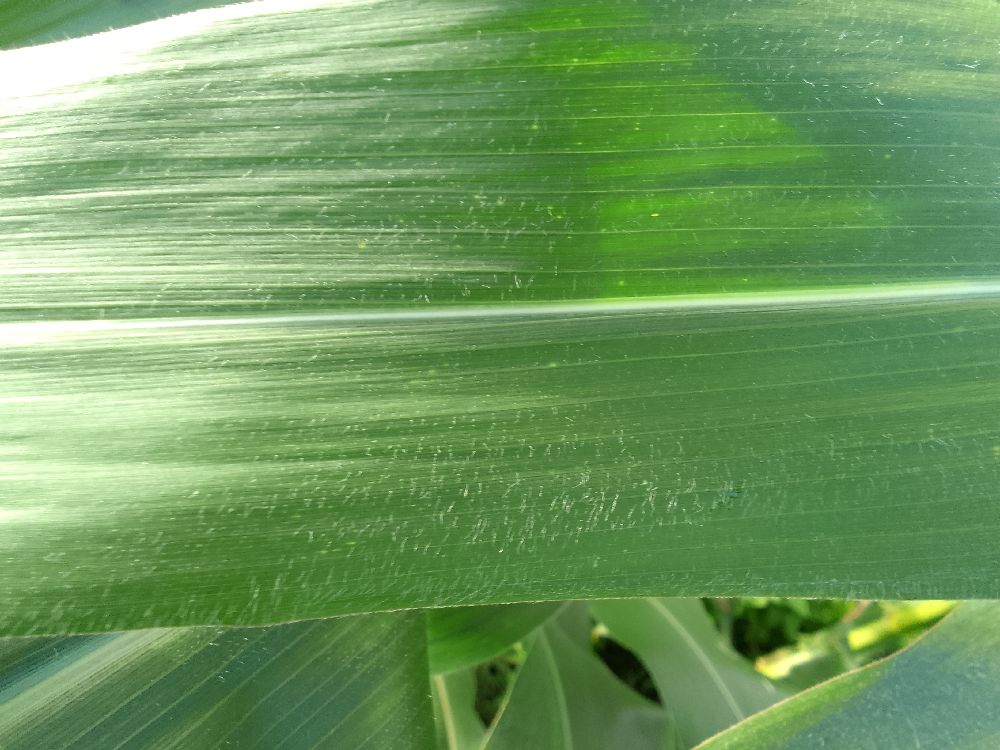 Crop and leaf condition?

maize, healthy
